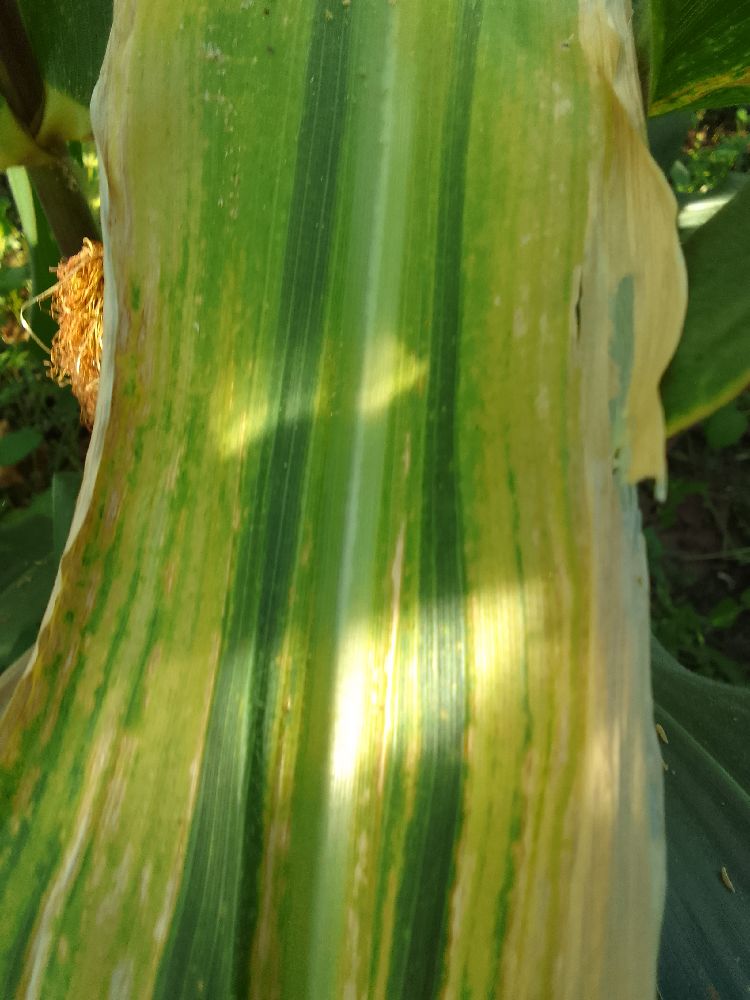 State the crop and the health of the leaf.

maize, maize lethal necrosis
